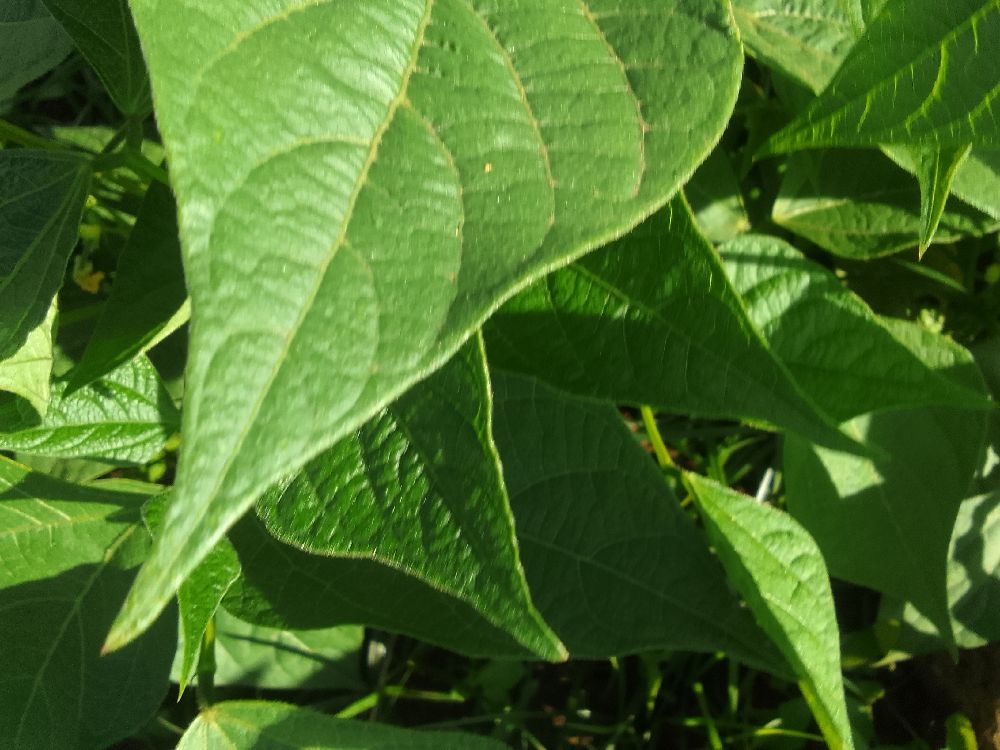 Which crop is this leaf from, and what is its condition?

common bean, healthy
